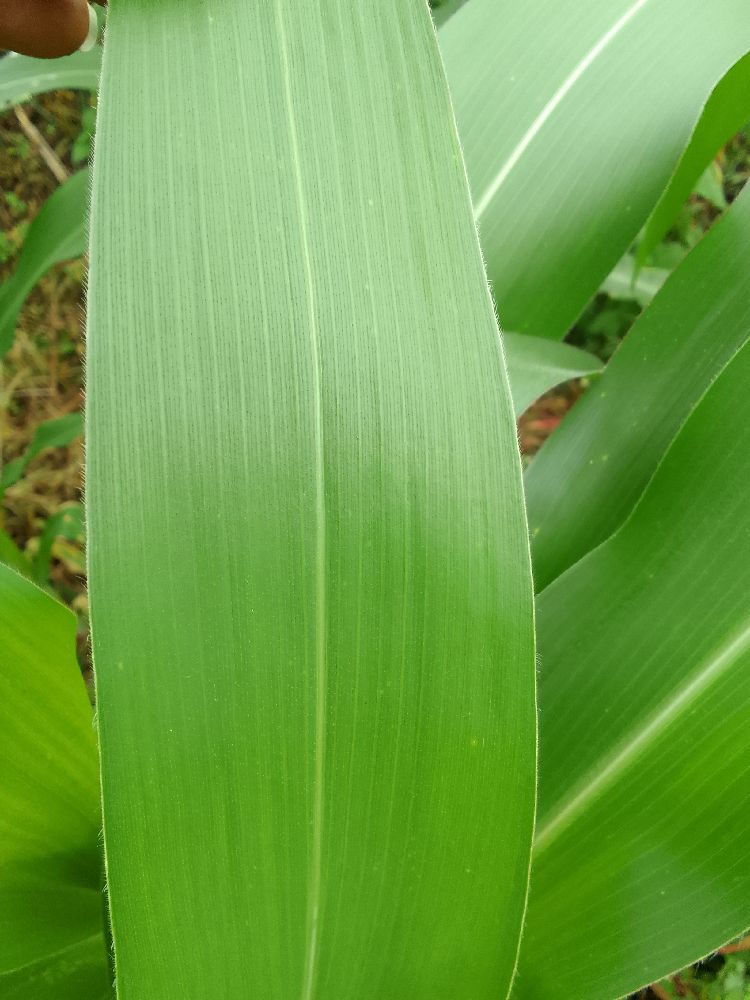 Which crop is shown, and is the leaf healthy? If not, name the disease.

maize, healthy
